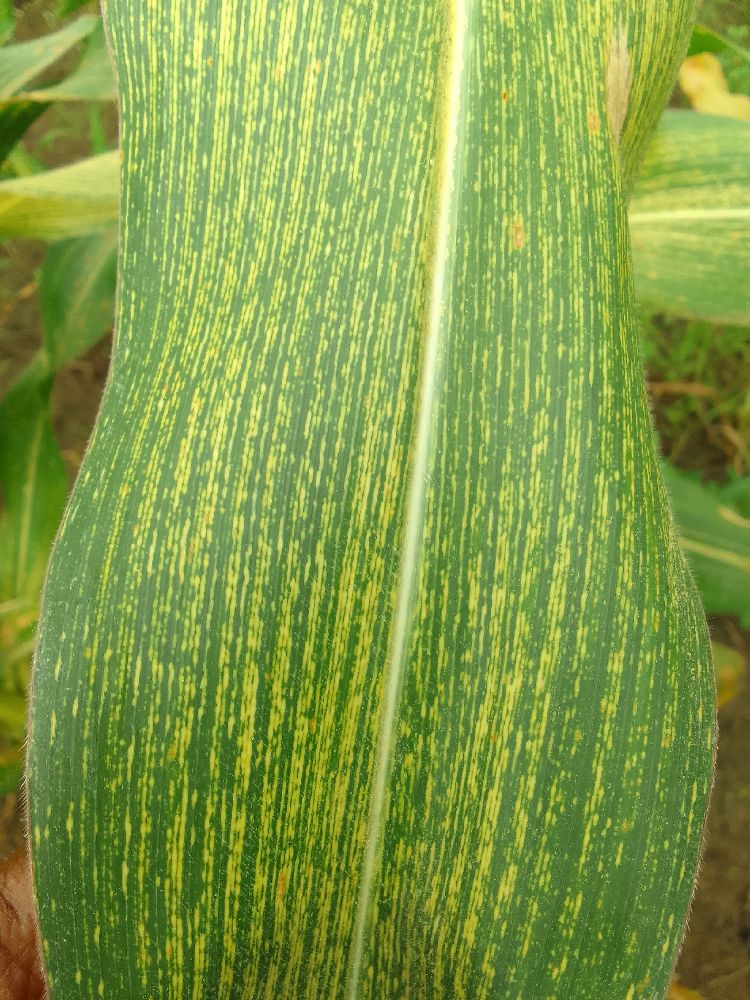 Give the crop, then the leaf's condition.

maize, maize streak virus
